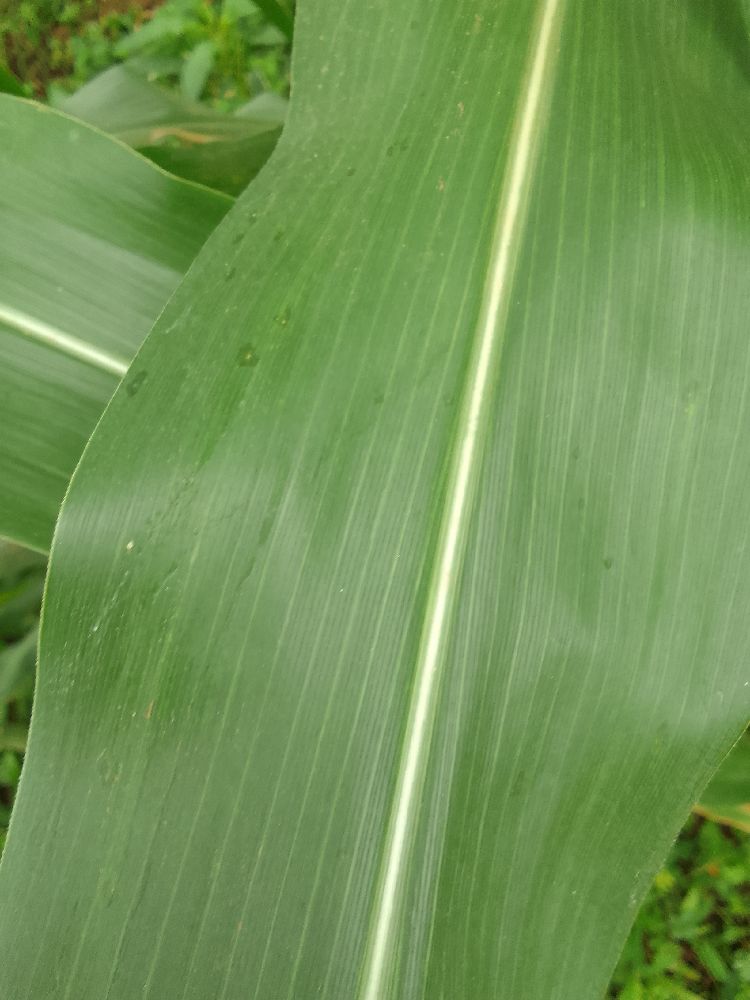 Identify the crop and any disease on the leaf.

maize, healthy
